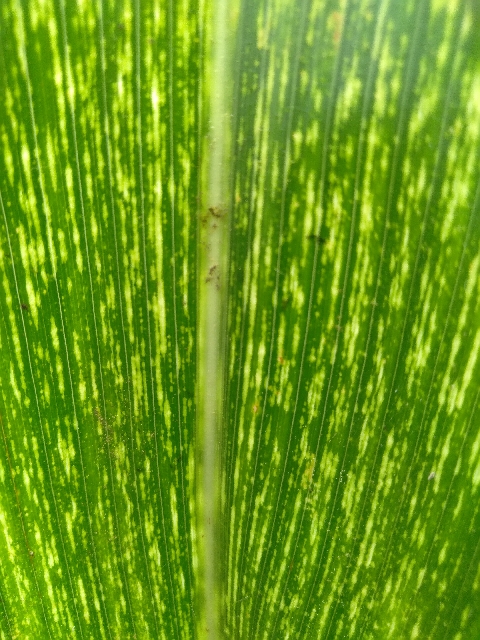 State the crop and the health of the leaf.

maize, maize streak virus
